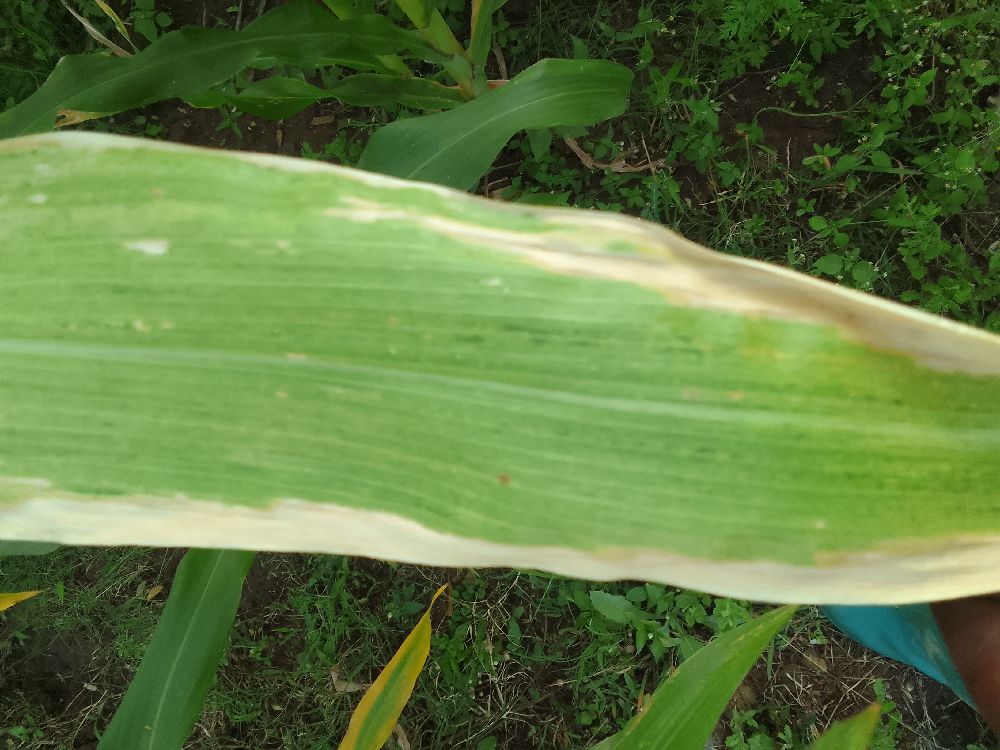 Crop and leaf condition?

maize, maize lethal necrosis
